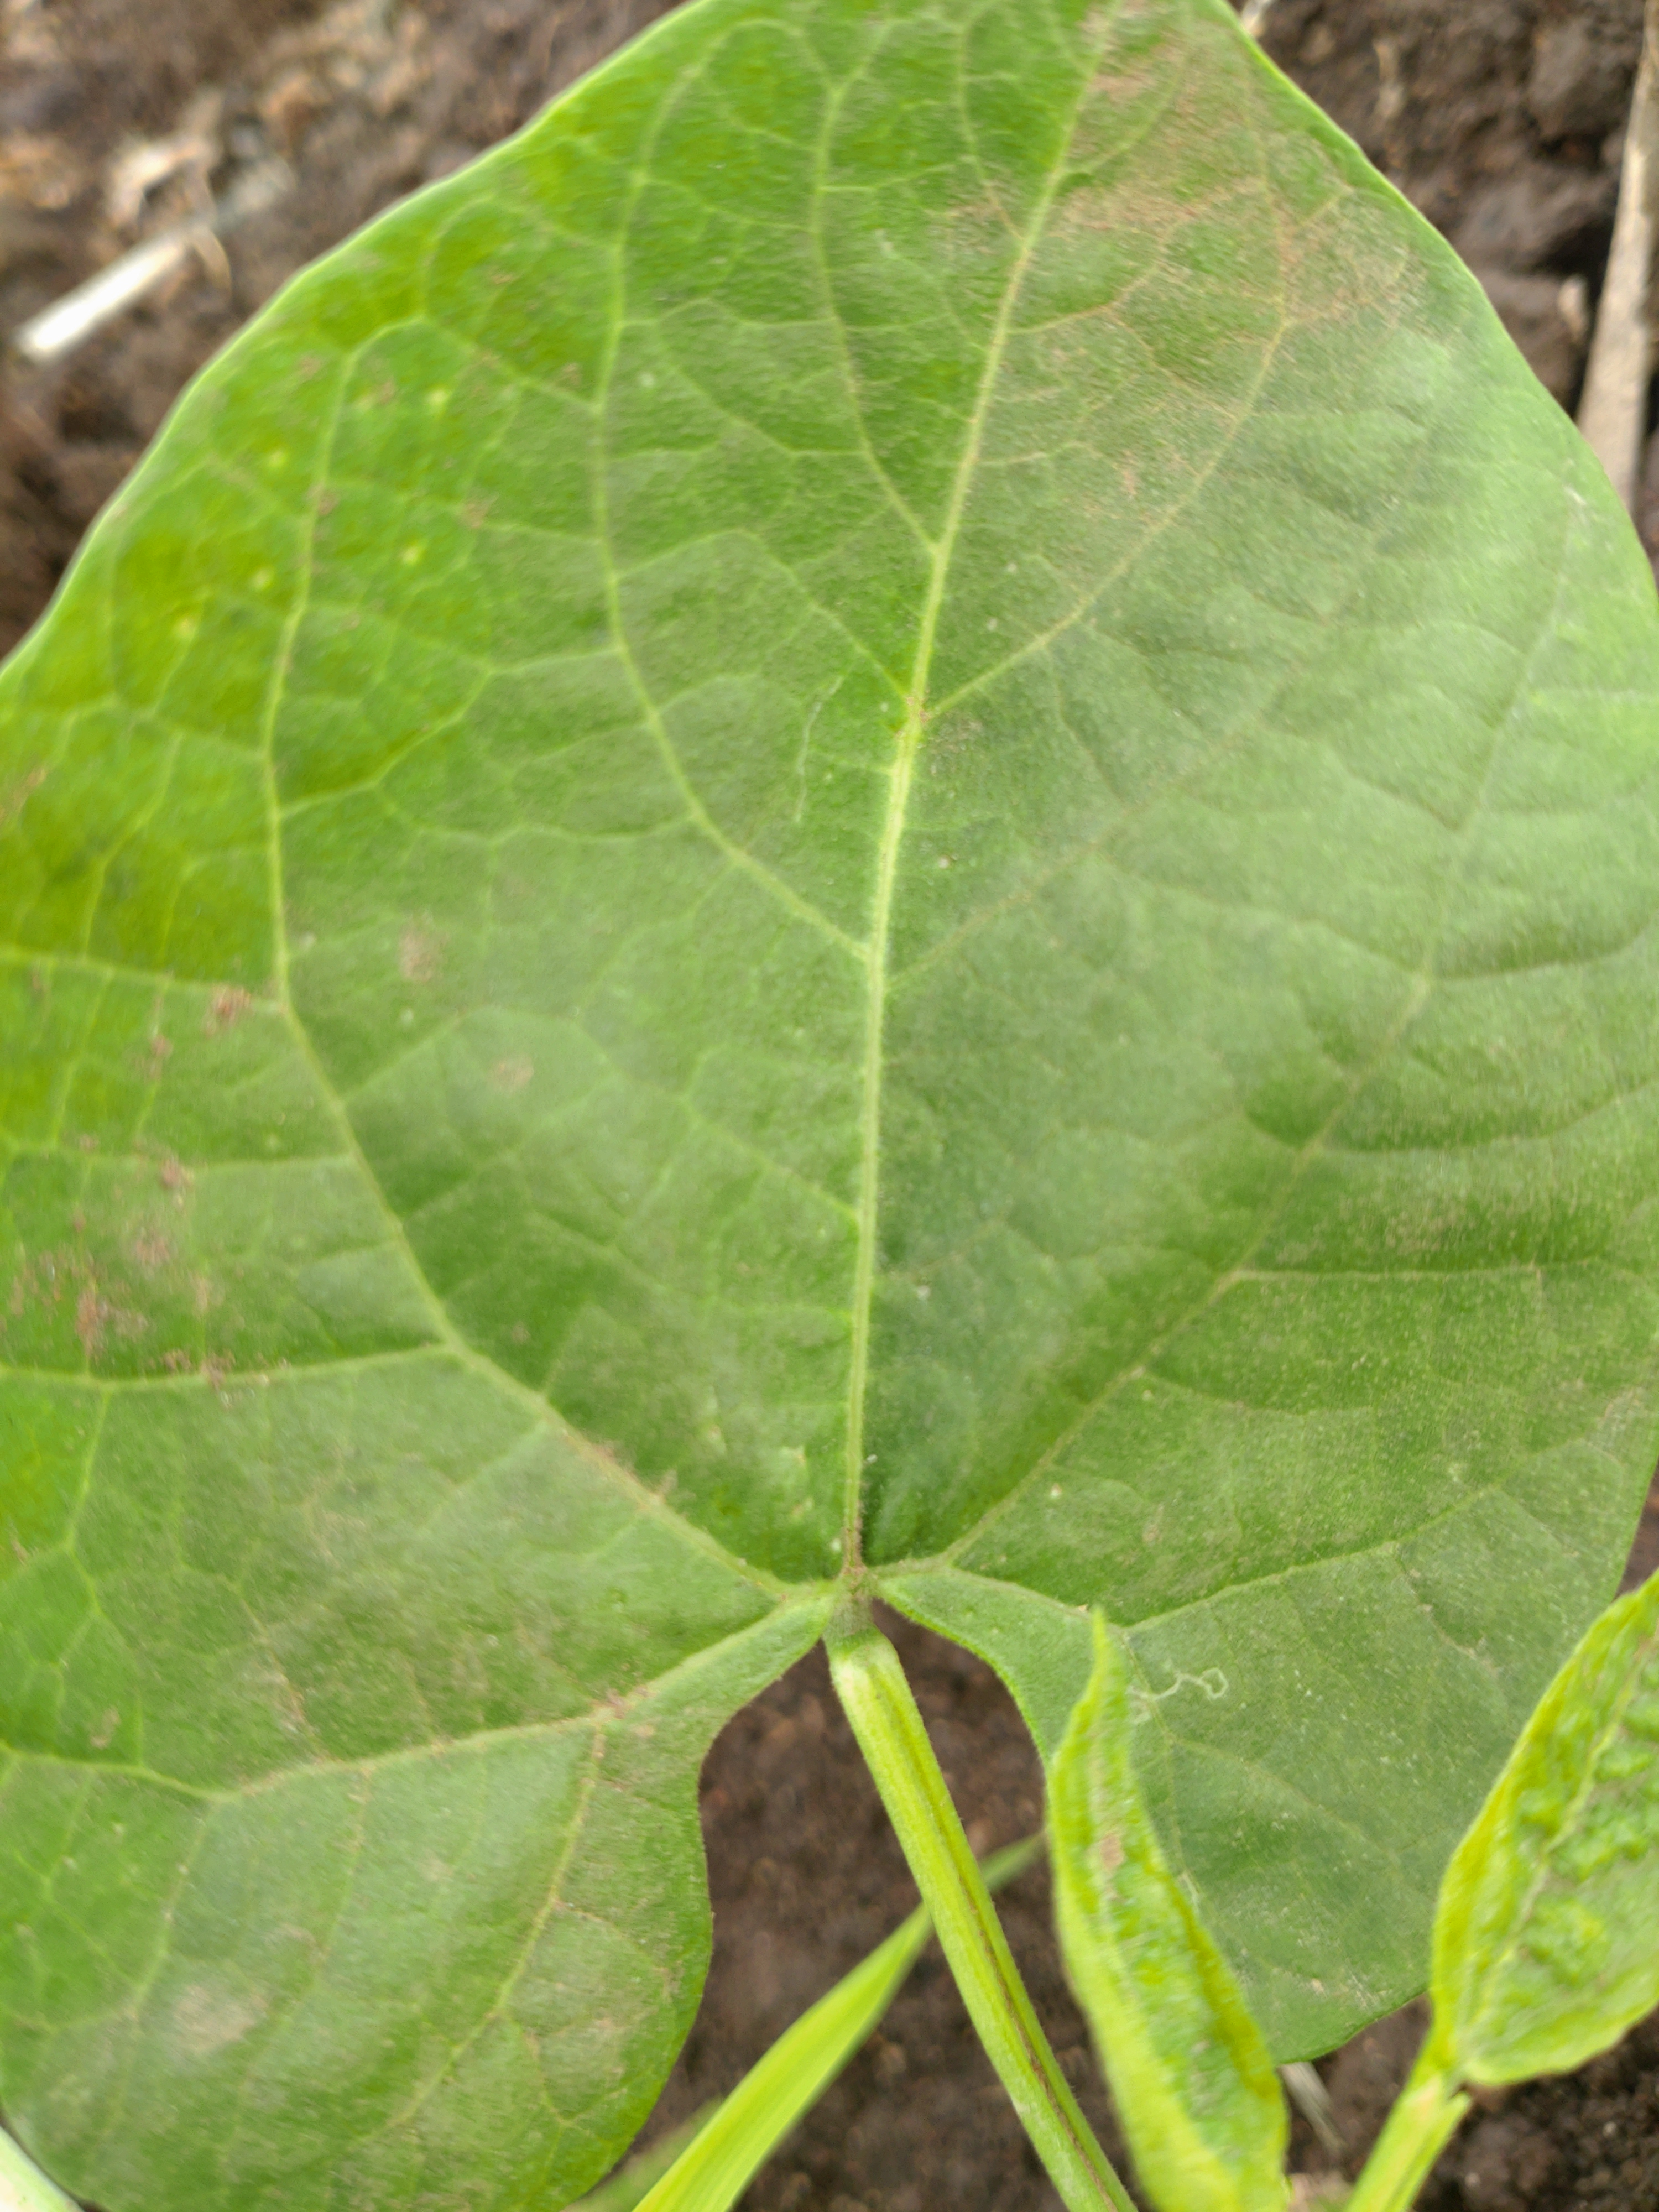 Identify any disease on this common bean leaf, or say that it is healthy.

healthy
